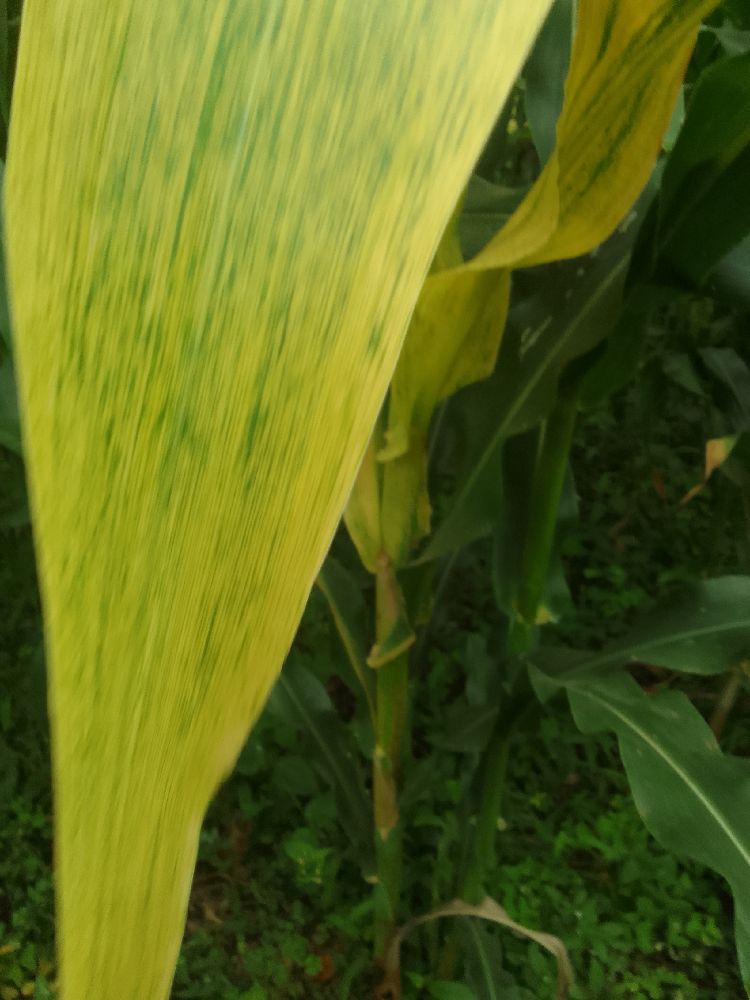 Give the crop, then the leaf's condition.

maize, maize lethal necrosis
